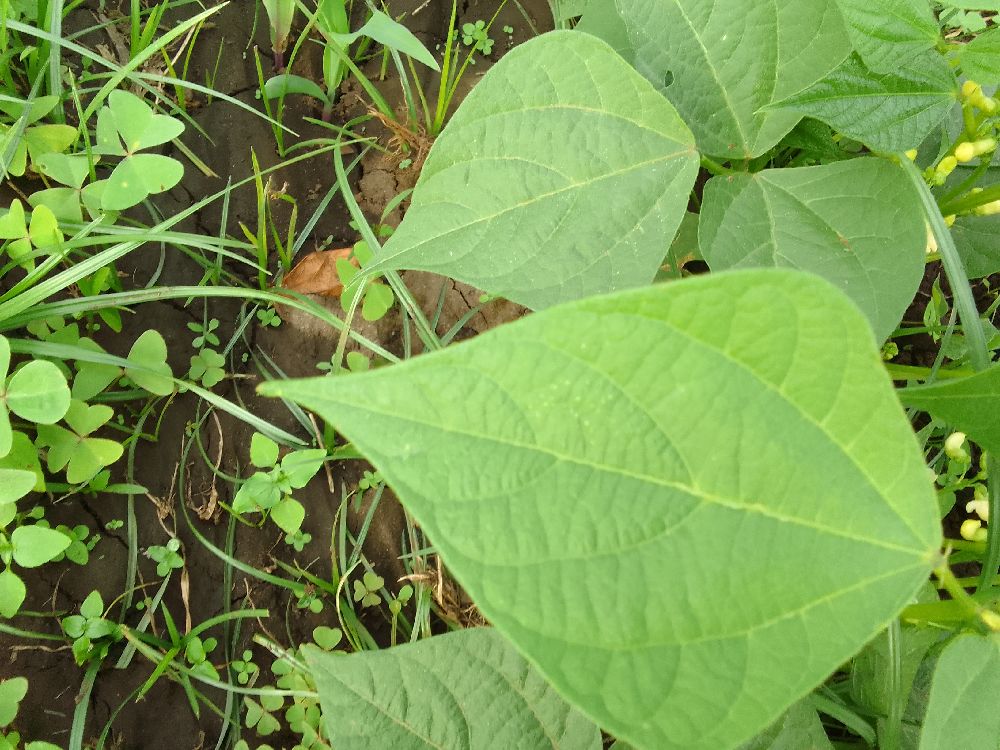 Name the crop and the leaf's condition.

common bean, healthy
